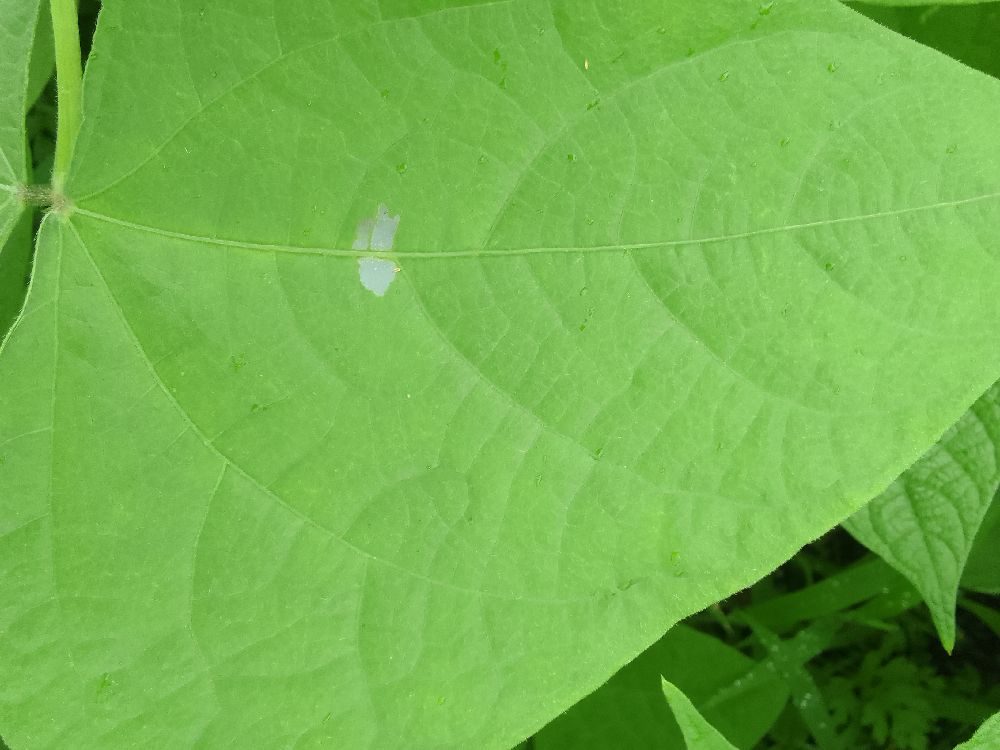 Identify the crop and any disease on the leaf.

common bean, healthy
